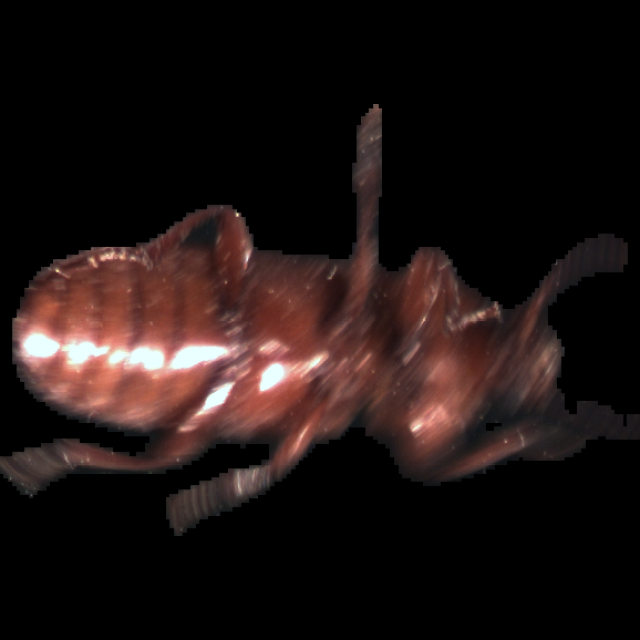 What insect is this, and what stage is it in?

mealworm beetle
